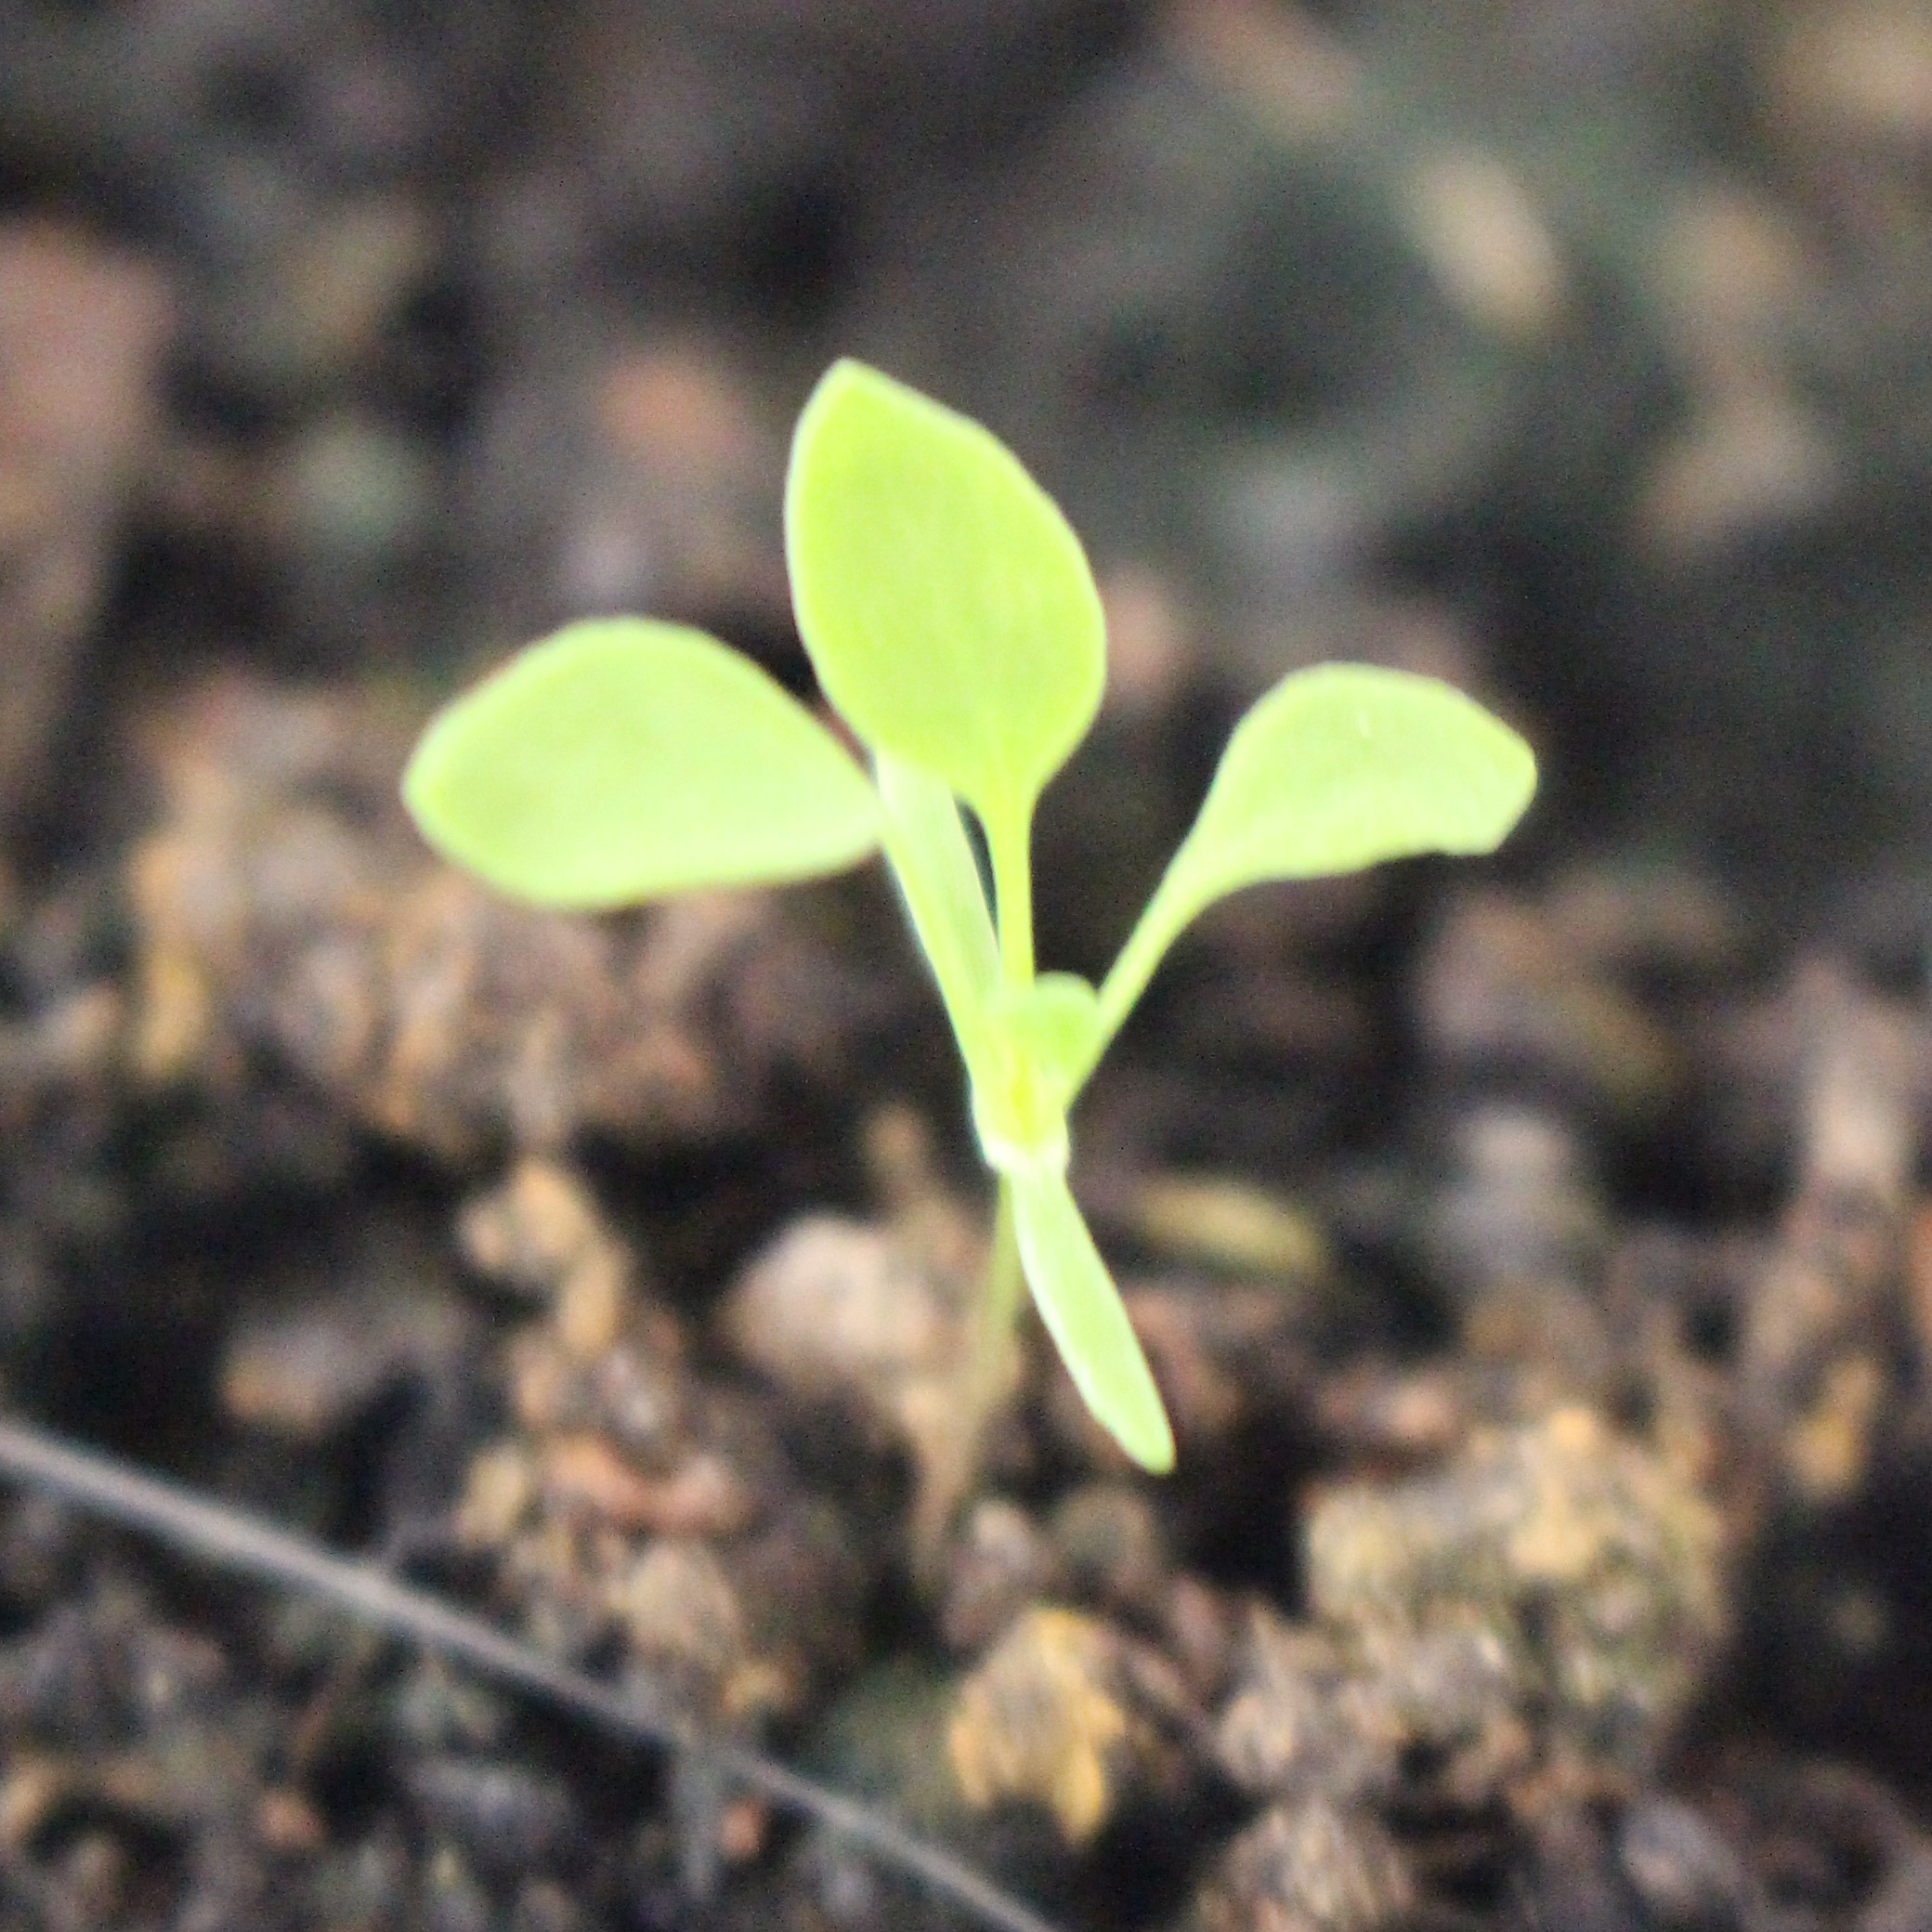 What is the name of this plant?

Papaver rhoeas
